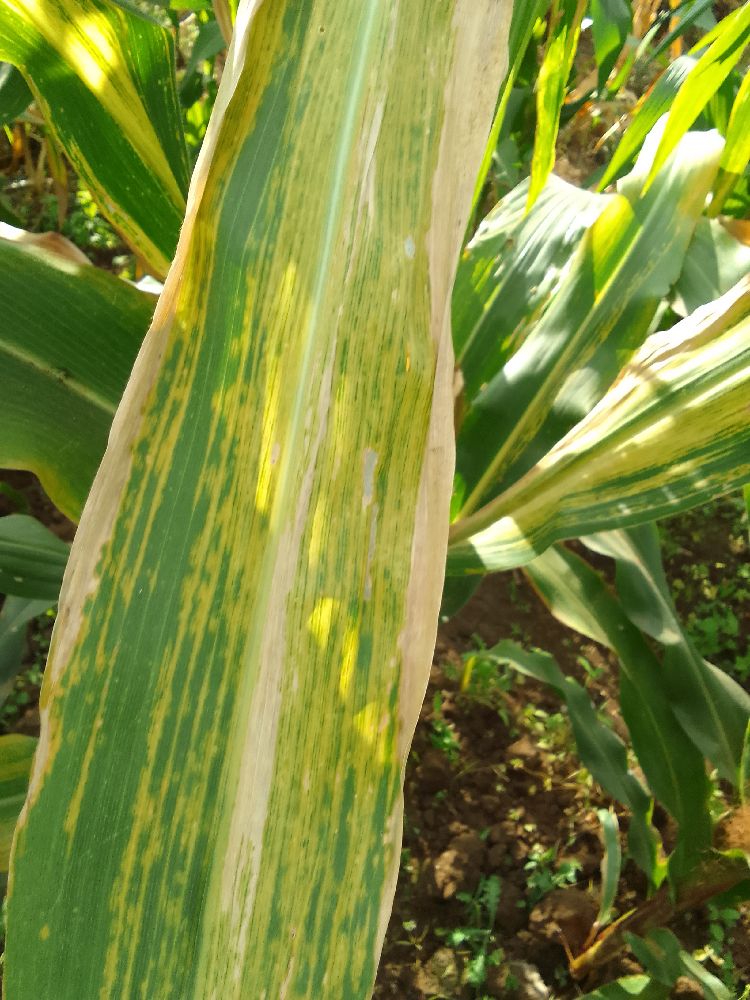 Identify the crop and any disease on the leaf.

maize, maize lethal necrosis
